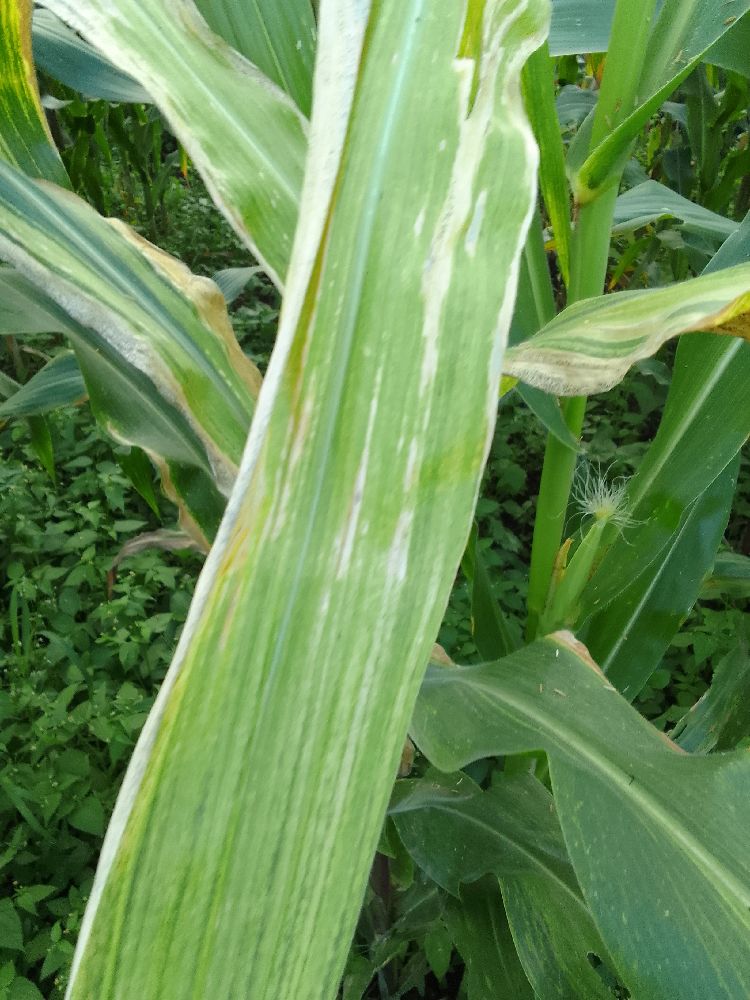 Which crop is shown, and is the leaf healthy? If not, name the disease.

maize, maize lethal necrosis
